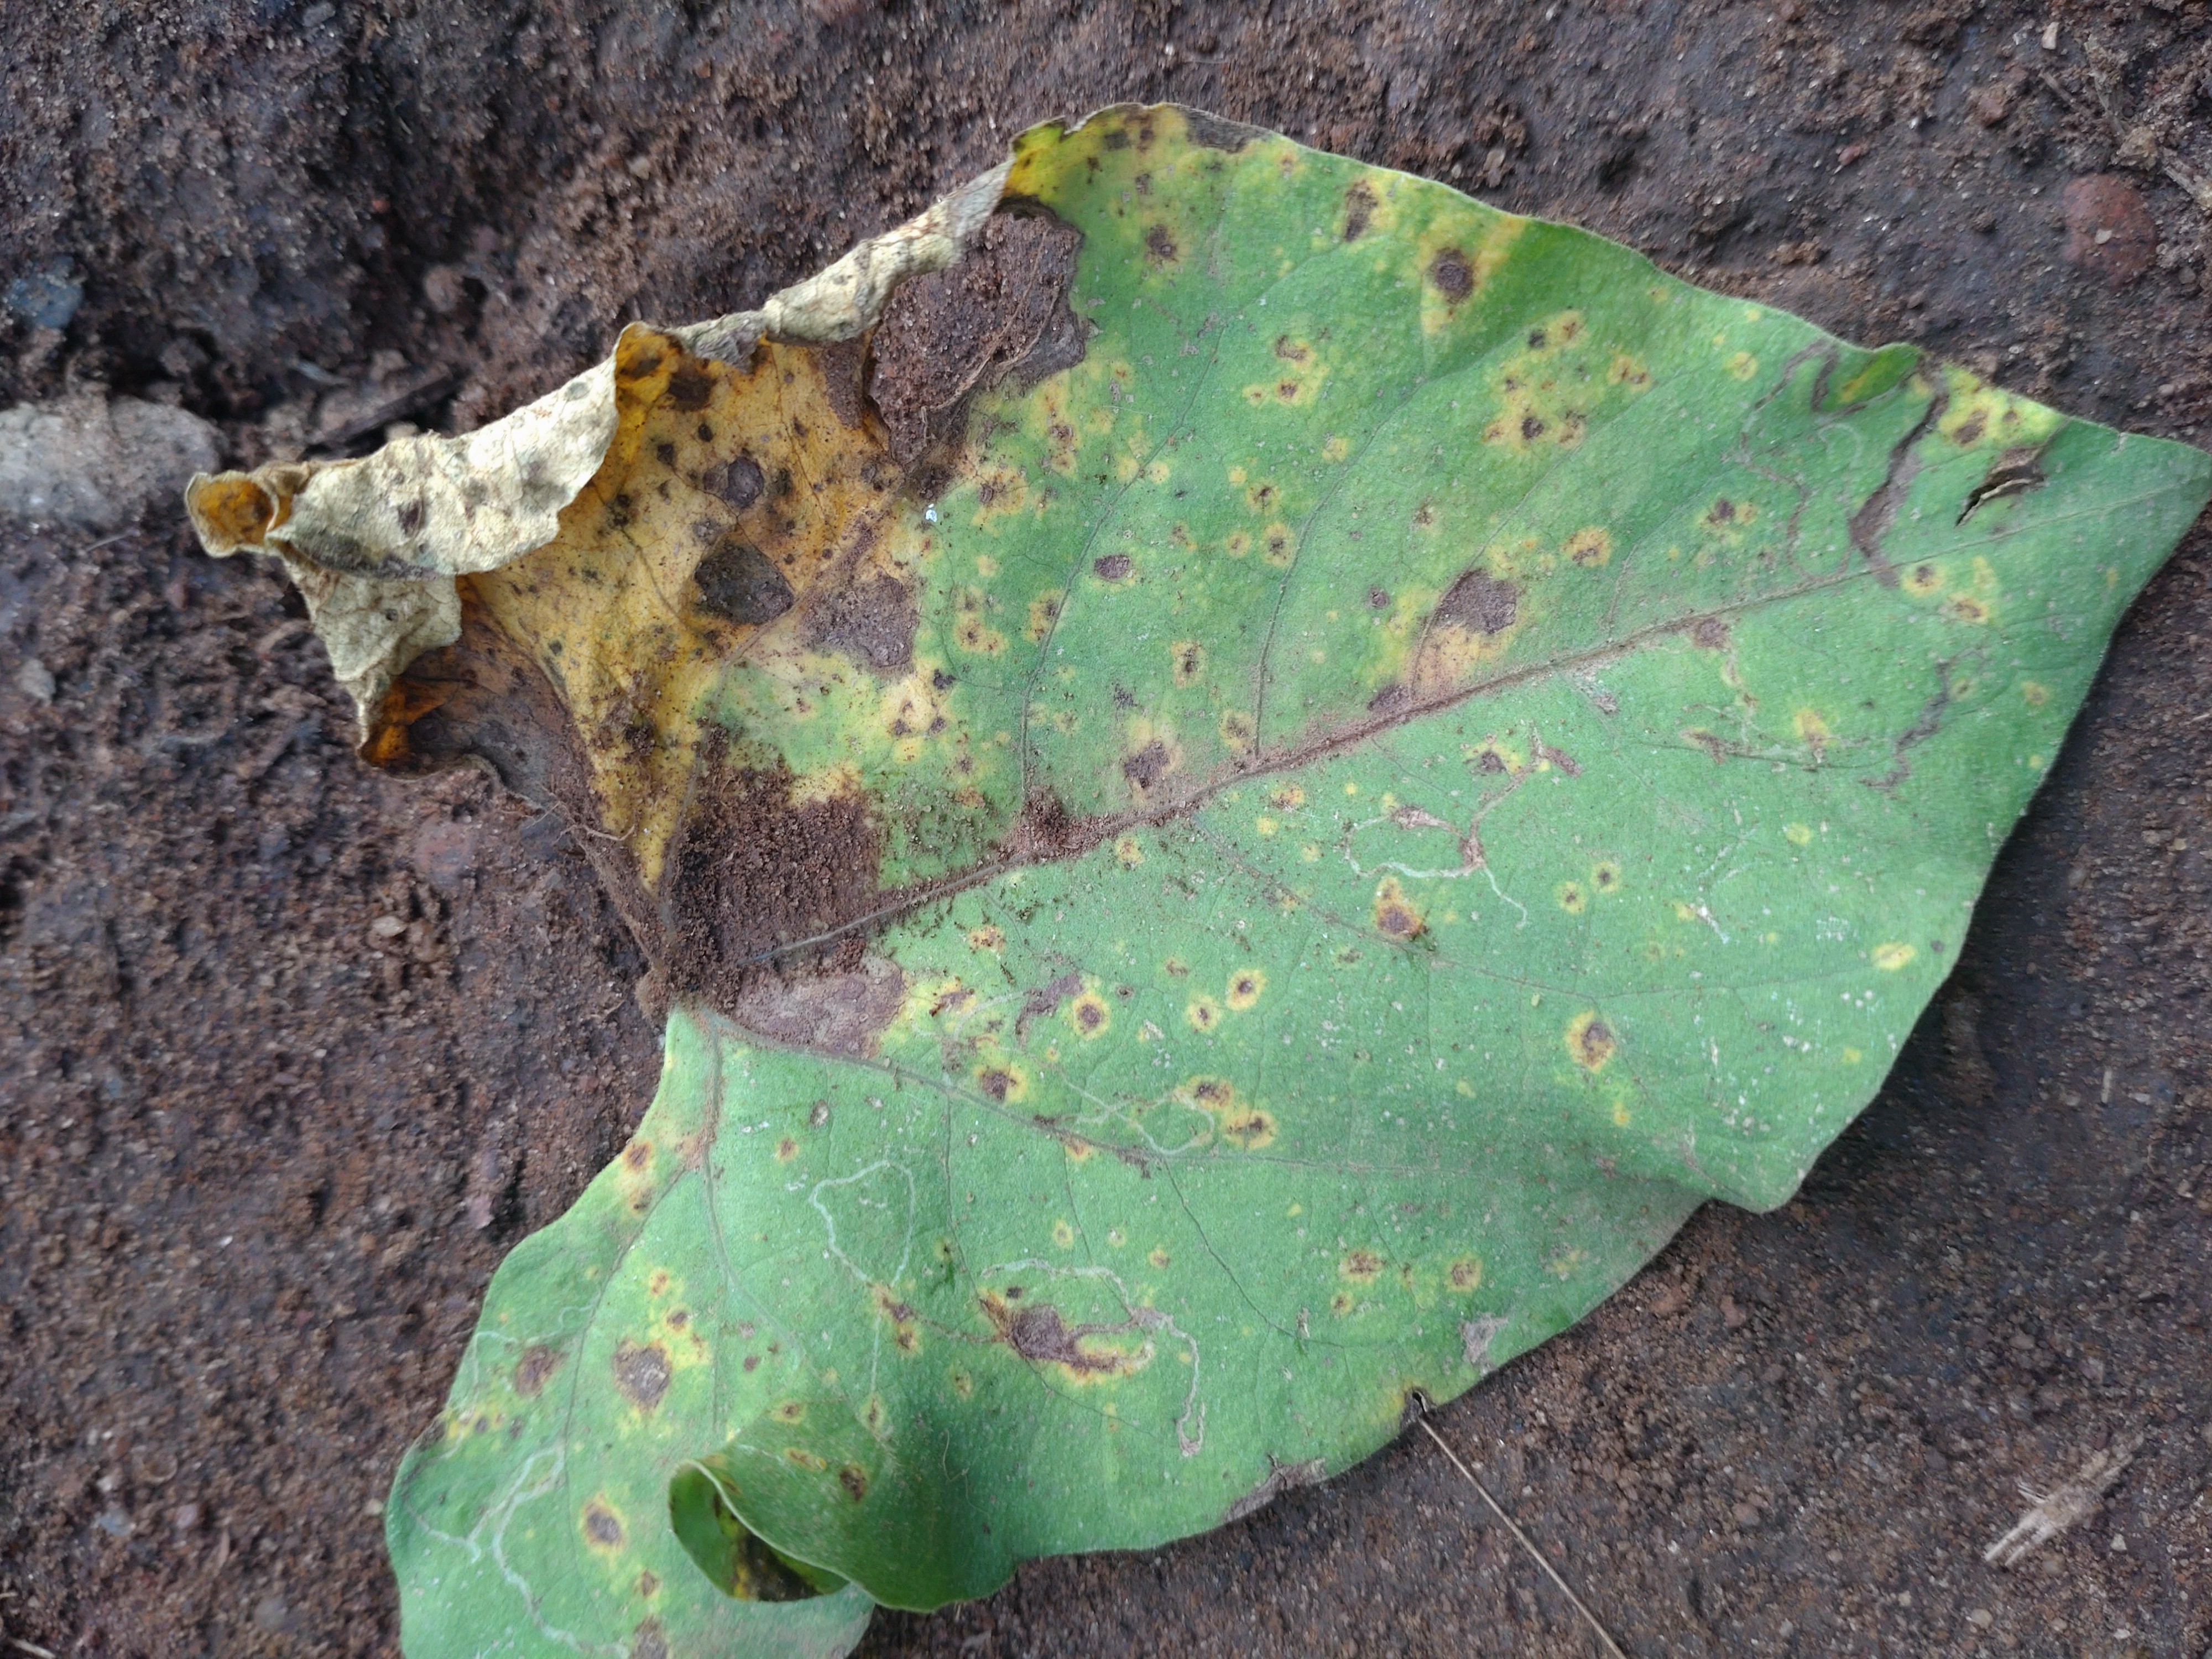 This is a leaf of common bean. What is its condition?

rust
